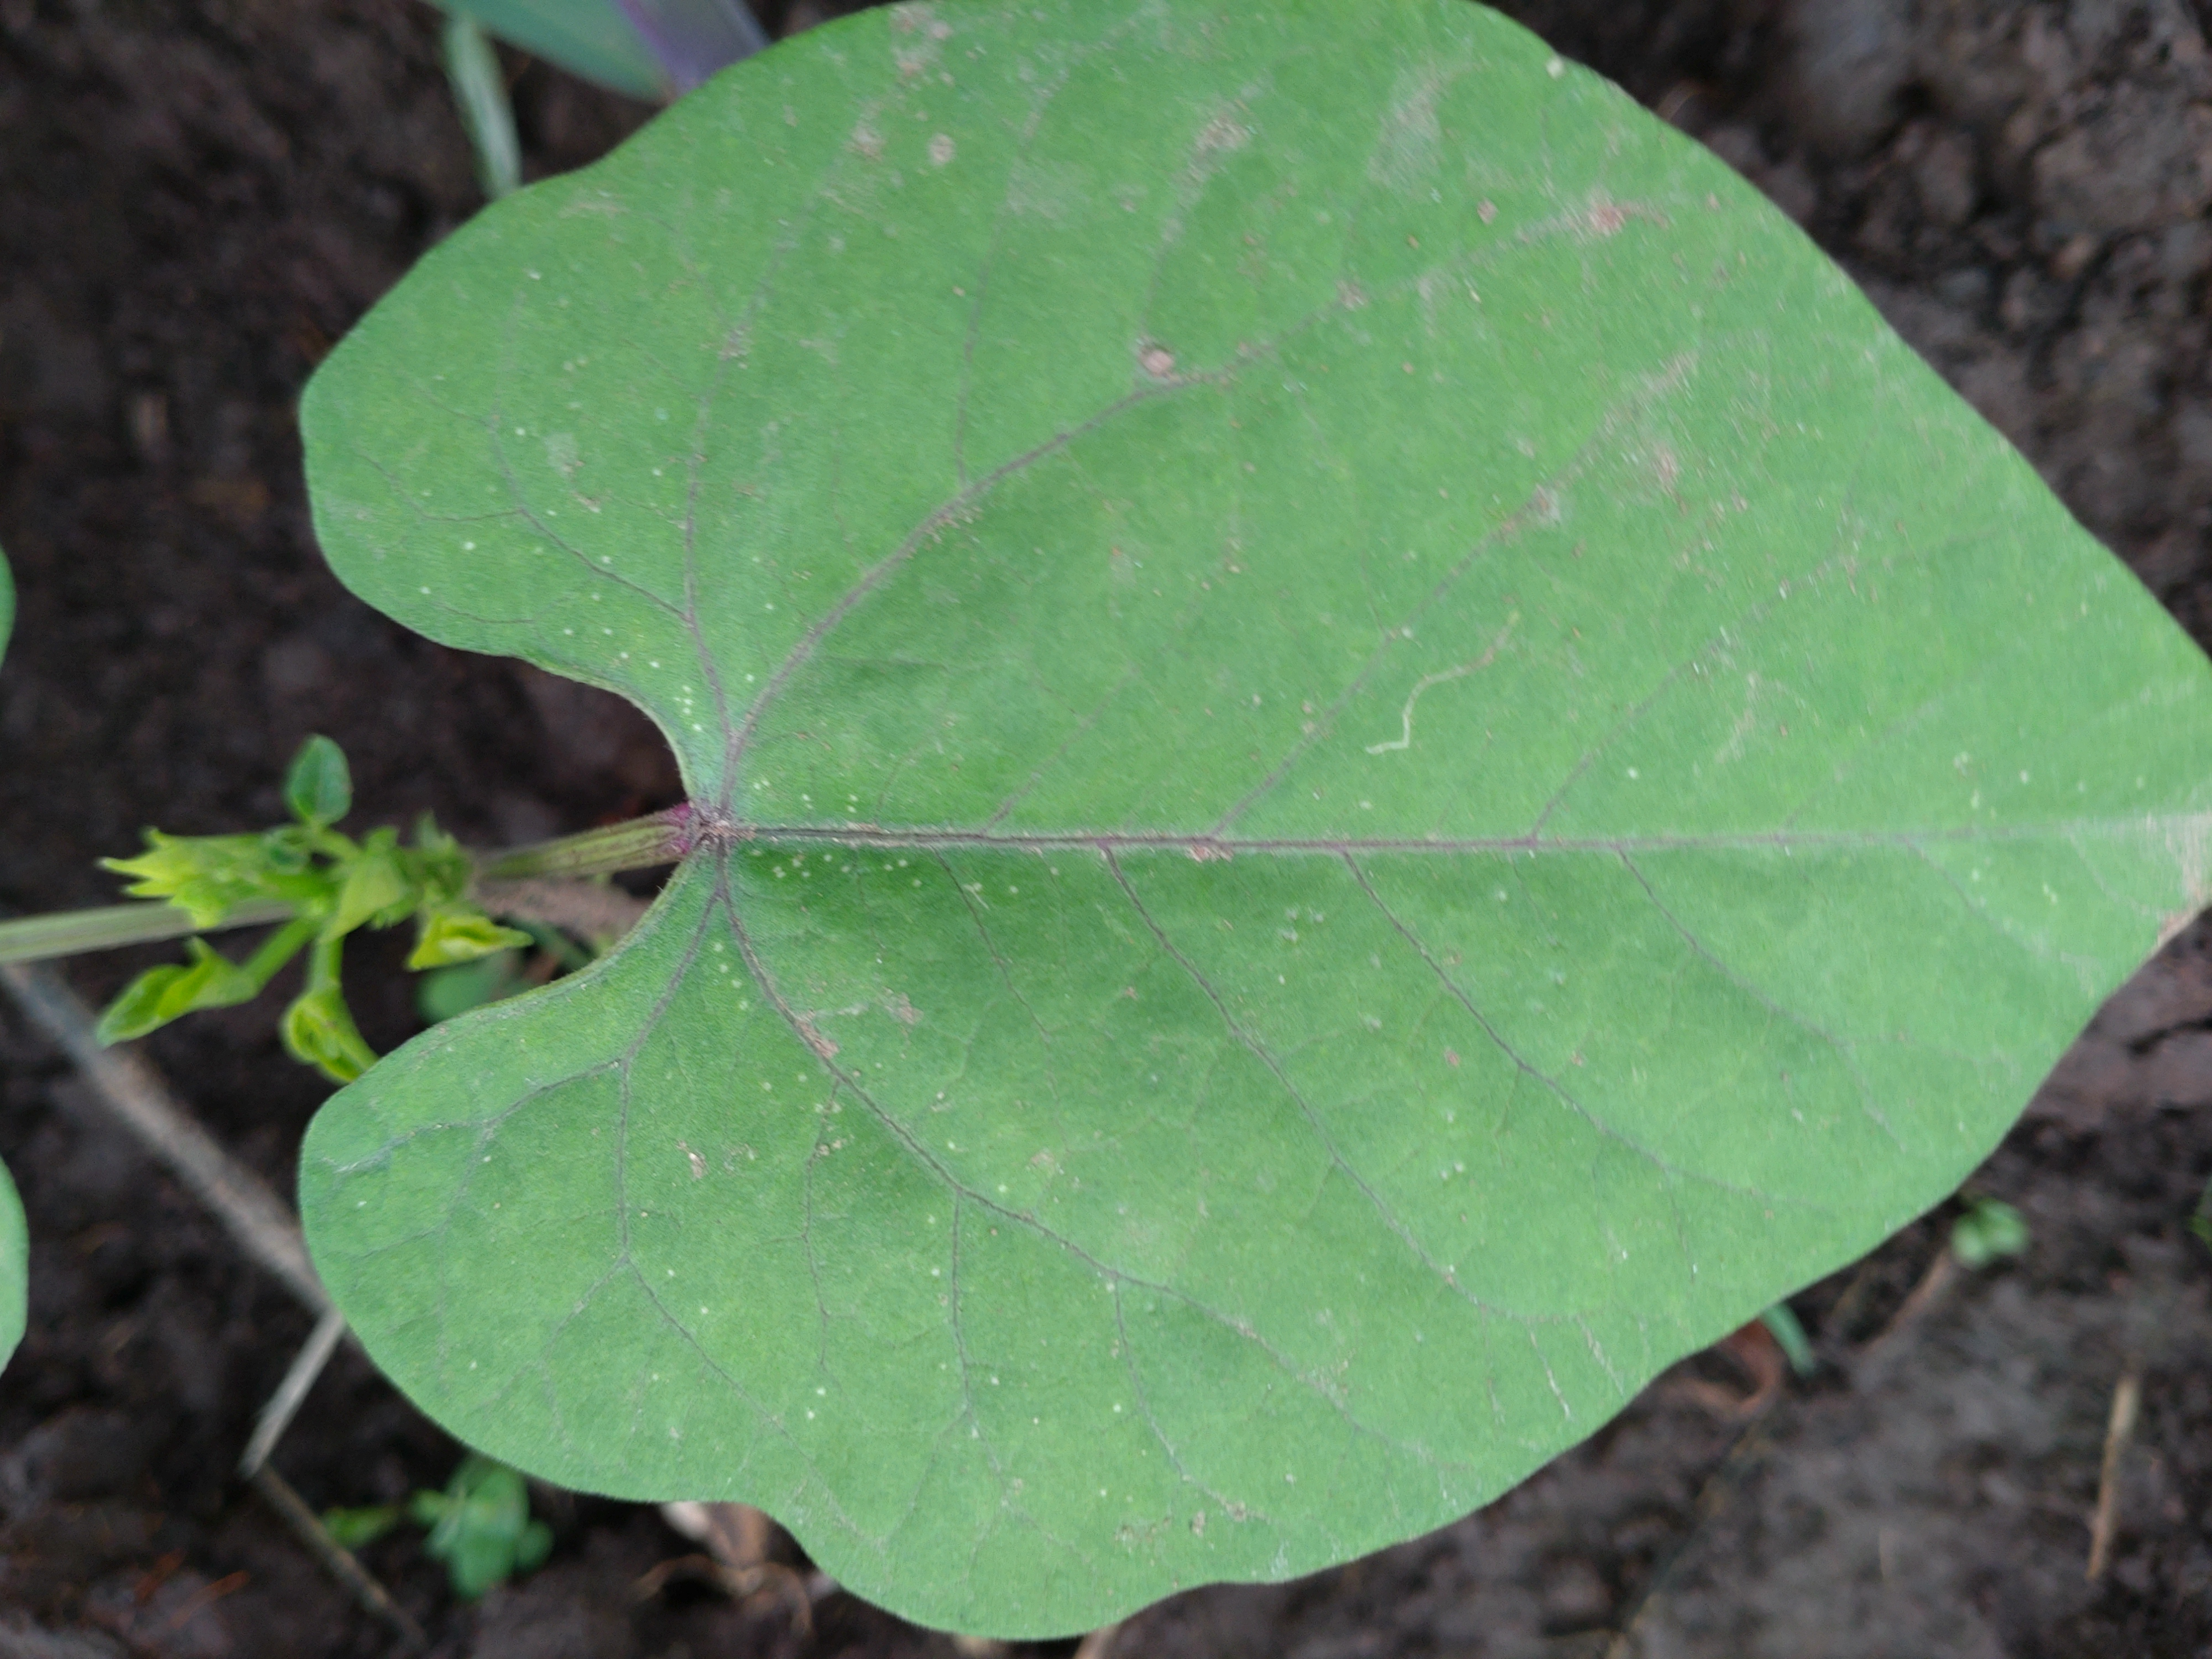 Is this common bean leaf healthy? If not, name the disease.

healthy
